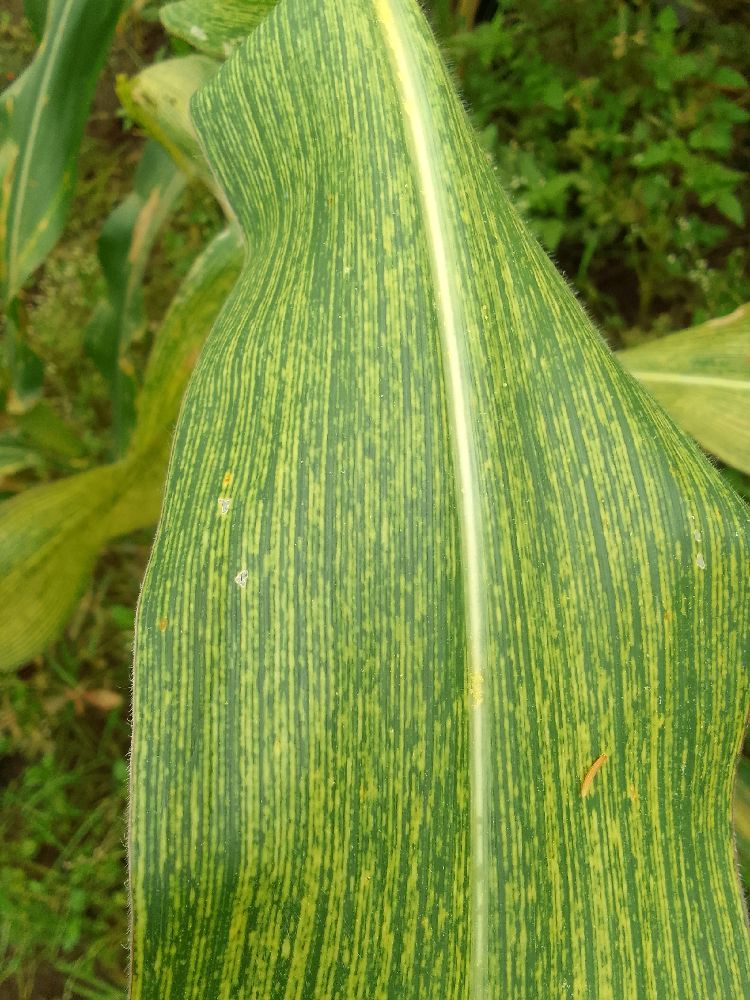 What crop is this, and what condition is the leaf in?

maize, maize streak virus
